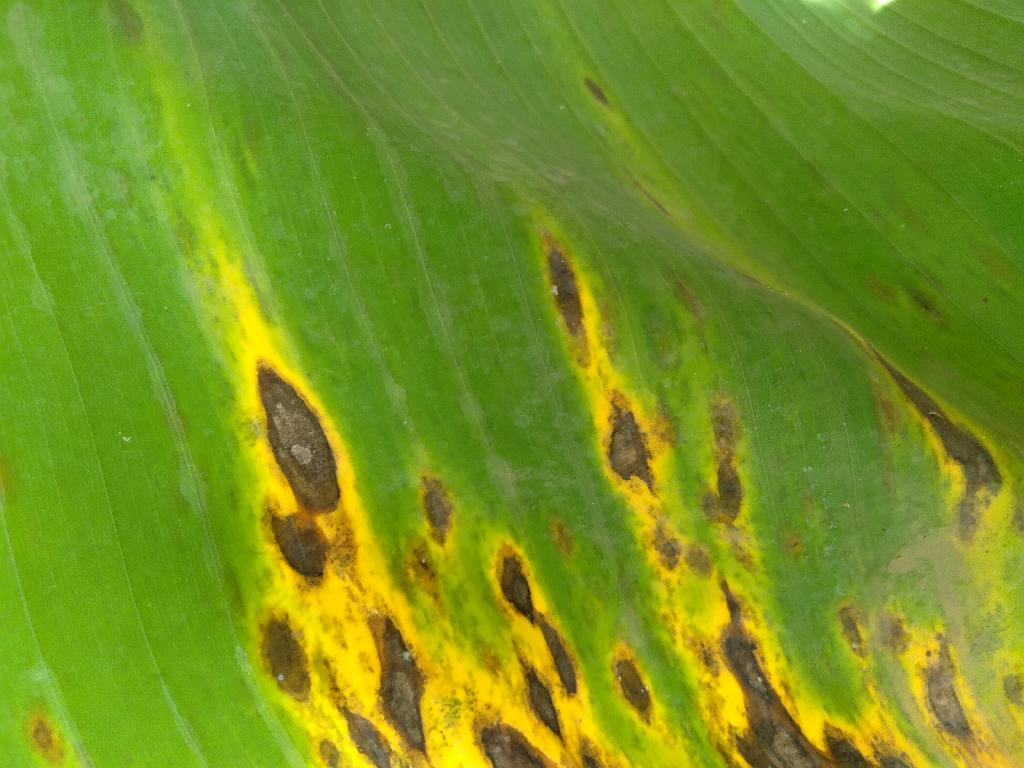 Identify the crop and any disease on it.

banana, black sigatoka
